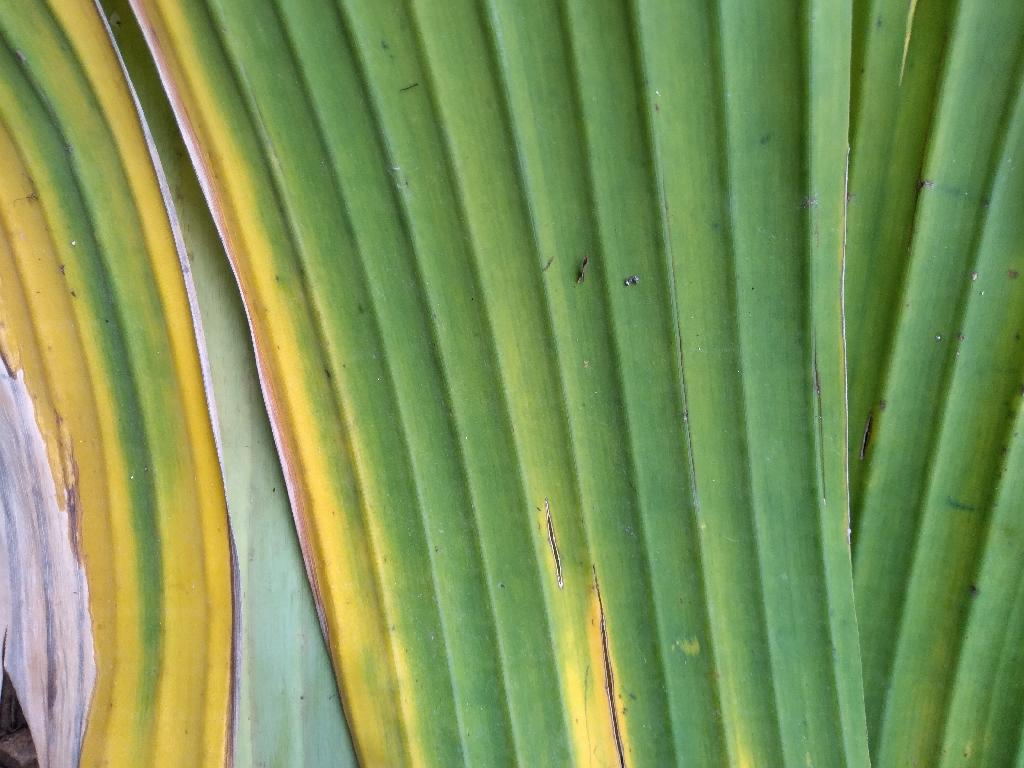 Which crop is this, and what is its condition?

banana, fusarium wilt race 1
